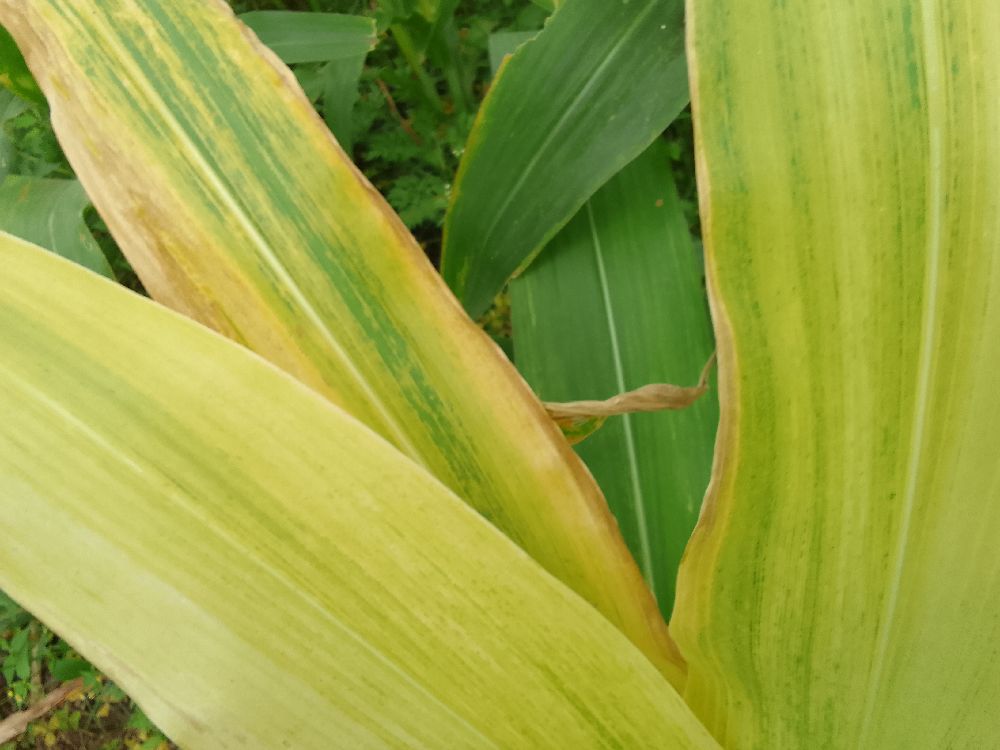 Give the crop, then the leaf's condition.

maize, maize lethal necrosis
